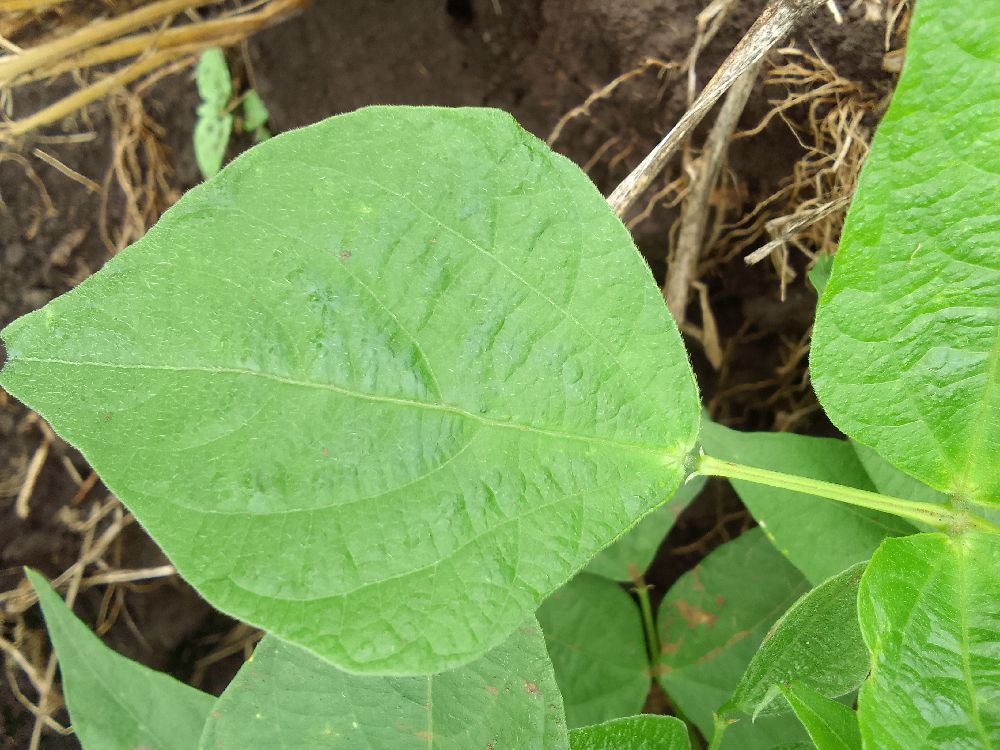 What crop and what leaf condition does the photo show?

common bean, healthy
